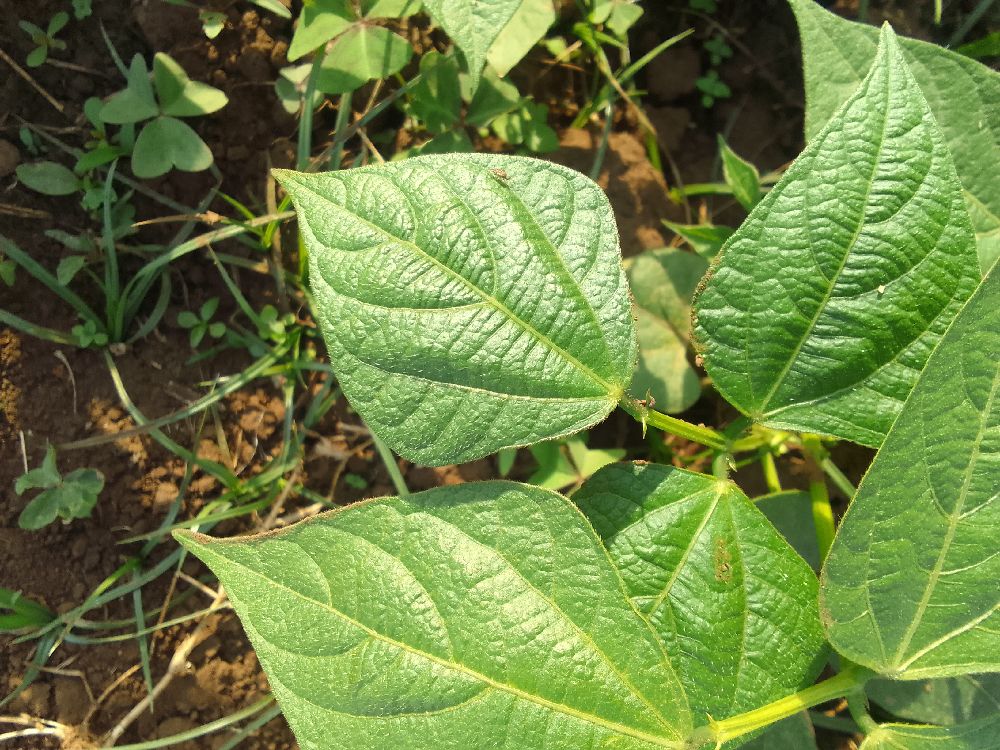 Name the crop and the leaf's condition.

common bean, healthy
